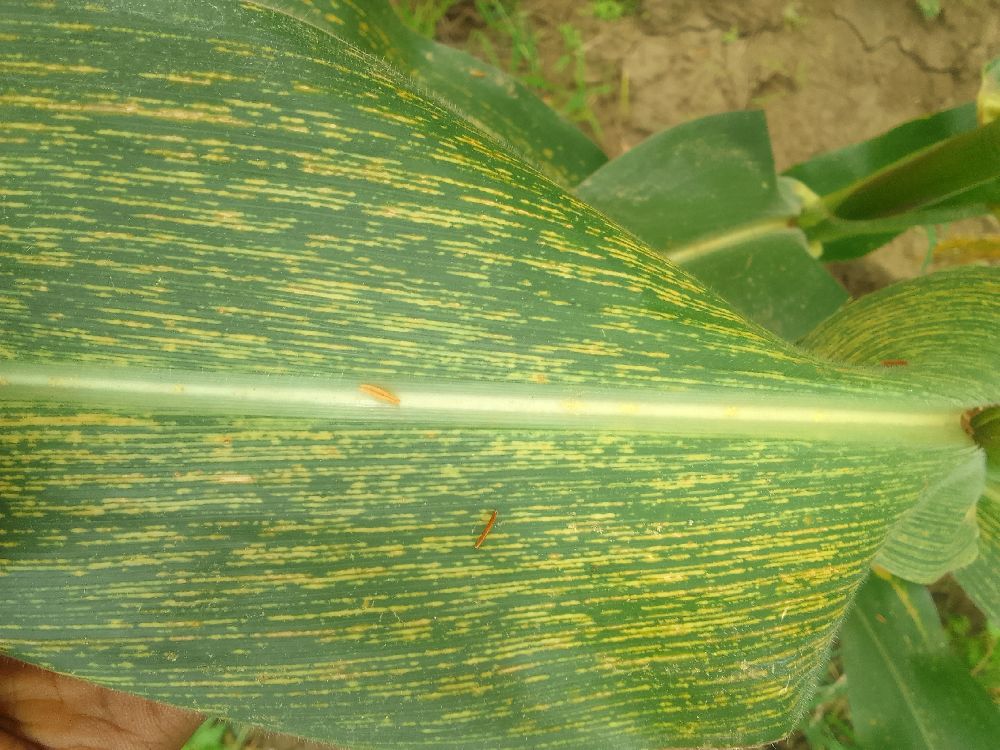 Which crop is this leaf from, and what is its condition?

maize, maize streak virus
